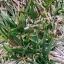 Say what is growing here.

grass
